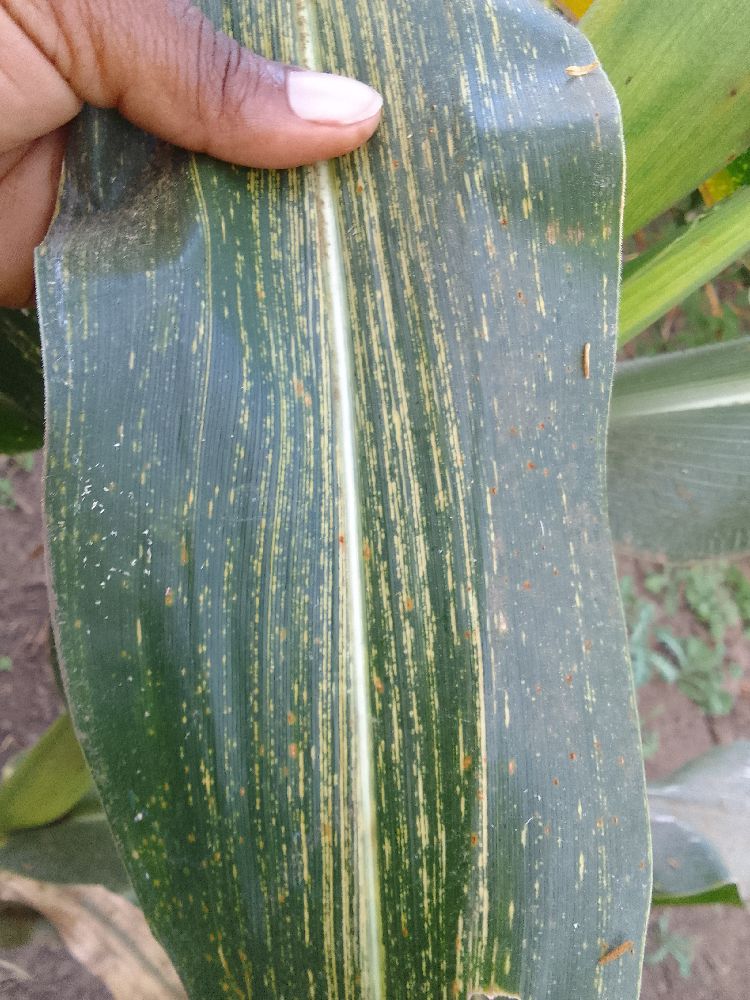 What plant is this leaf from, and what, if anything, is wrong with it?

maize, maize streak virus
